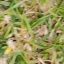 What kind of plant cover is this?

grass
